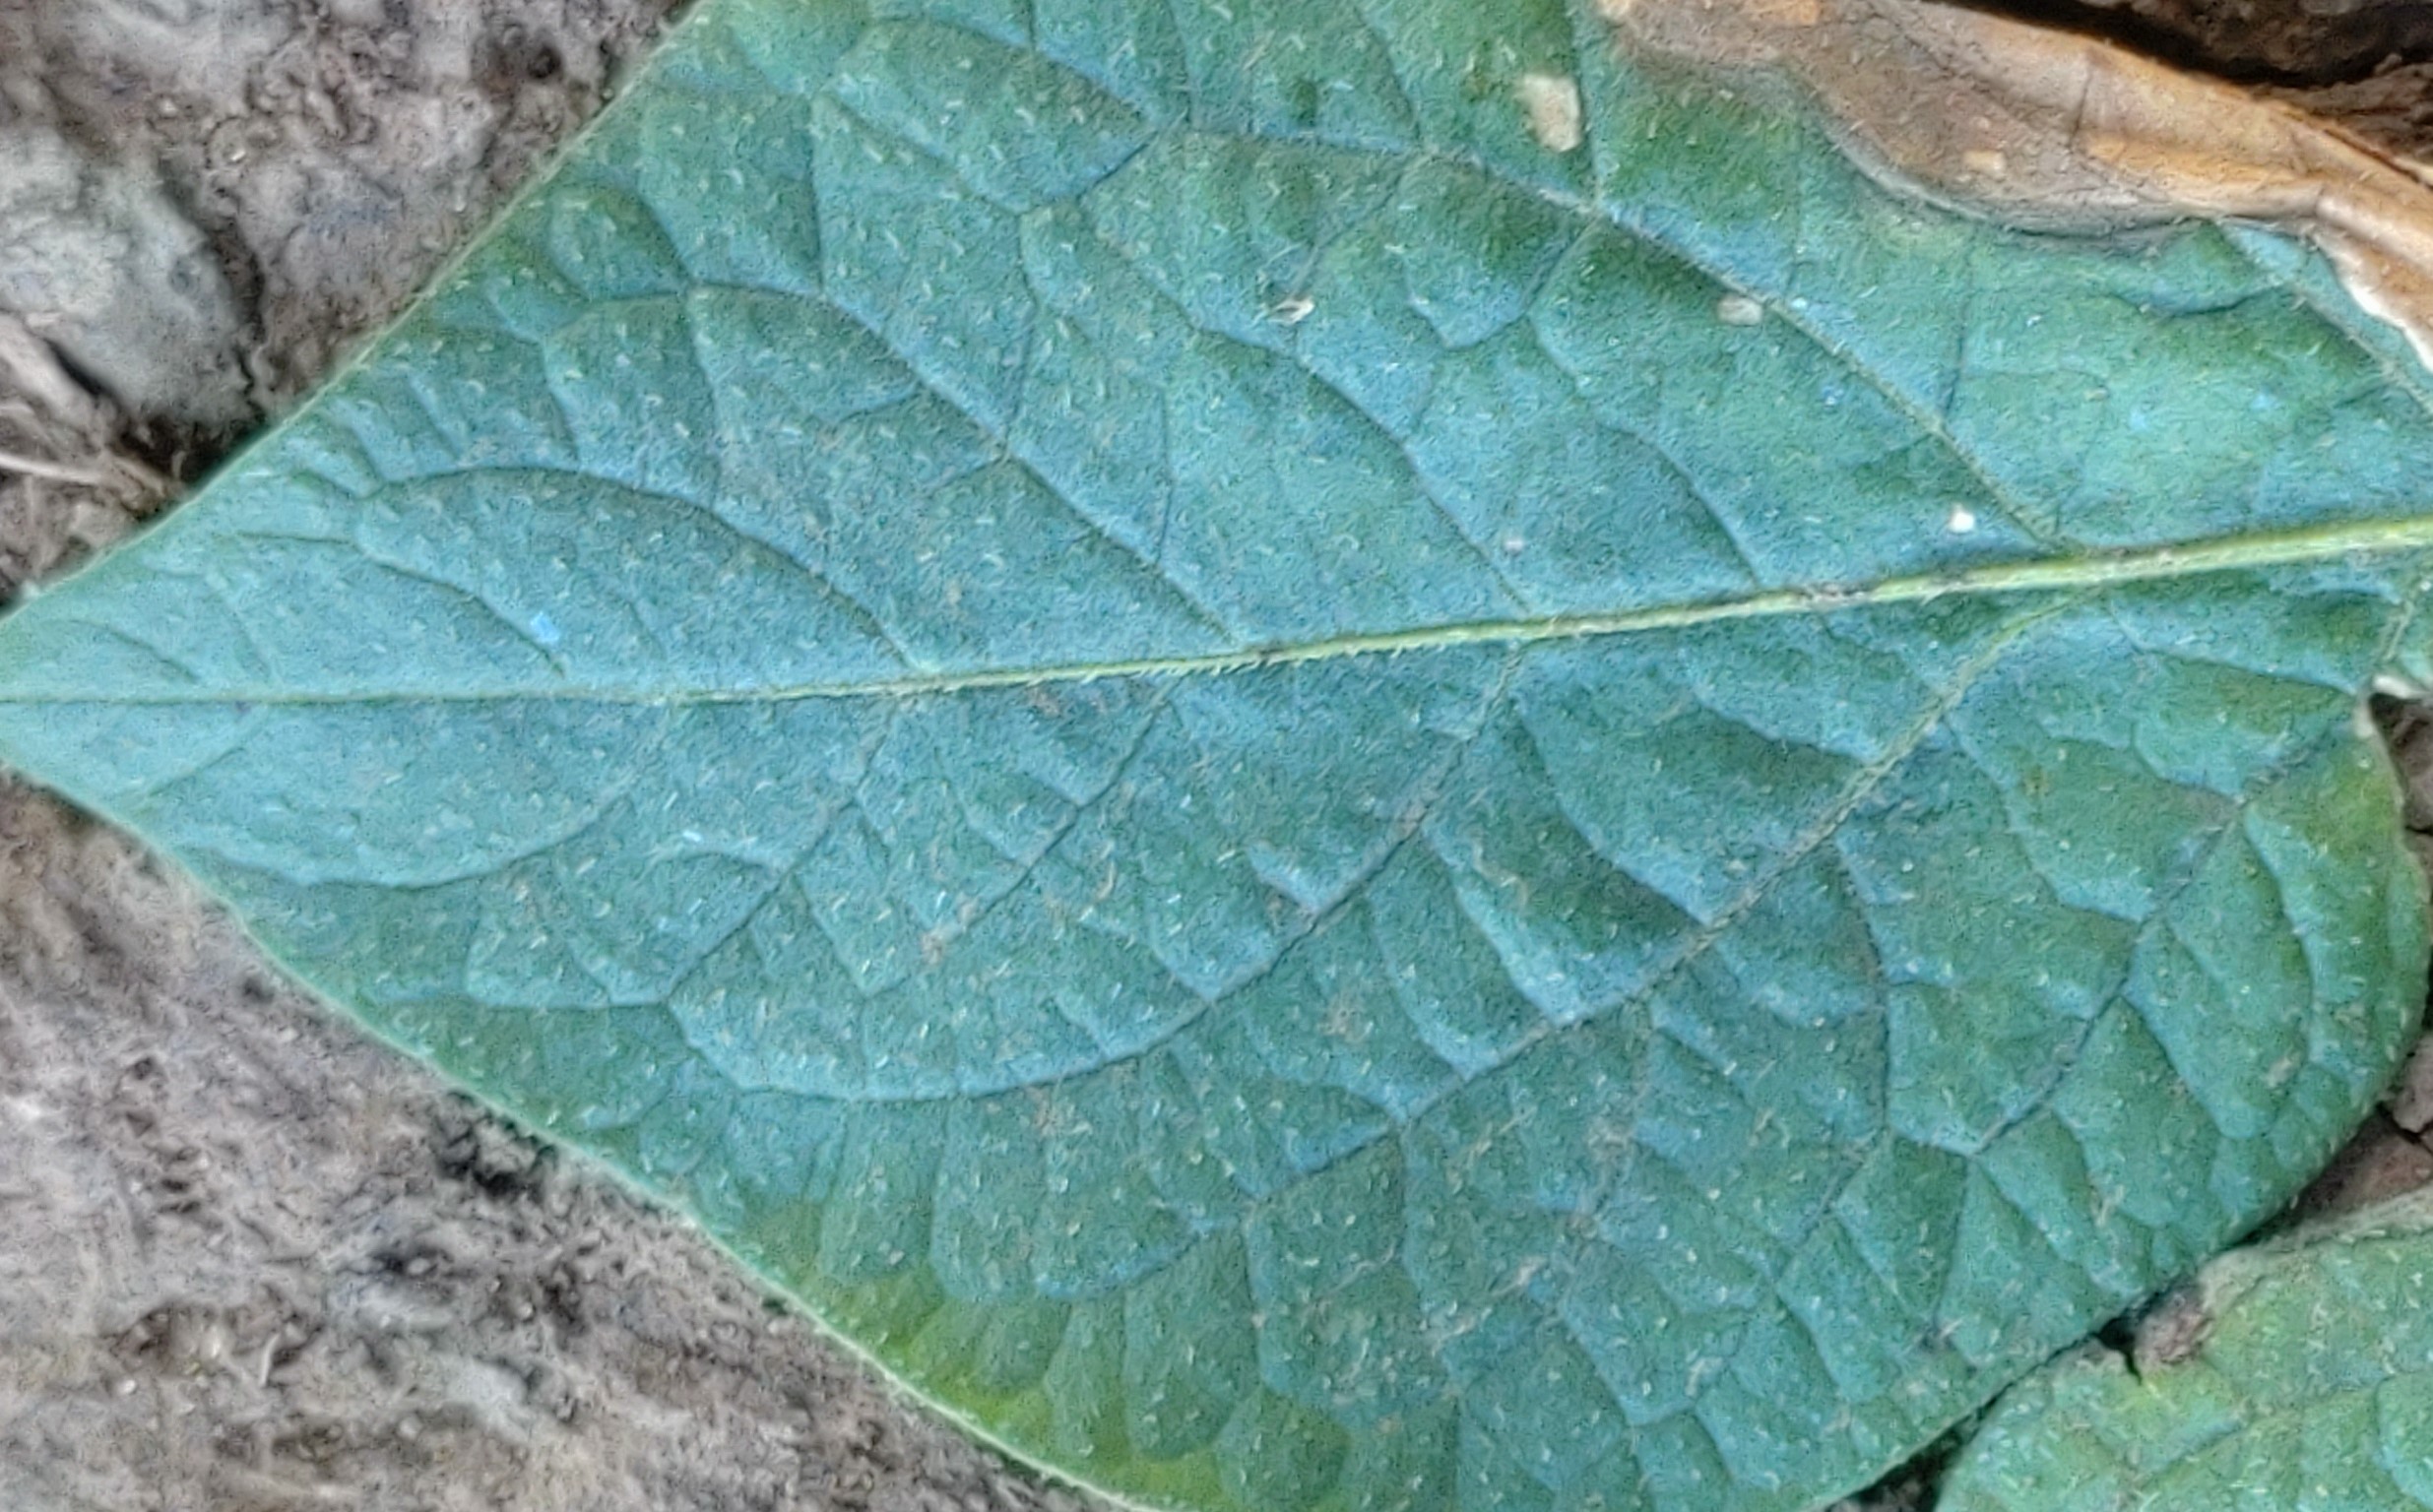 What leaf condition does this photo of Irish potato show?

early blight
